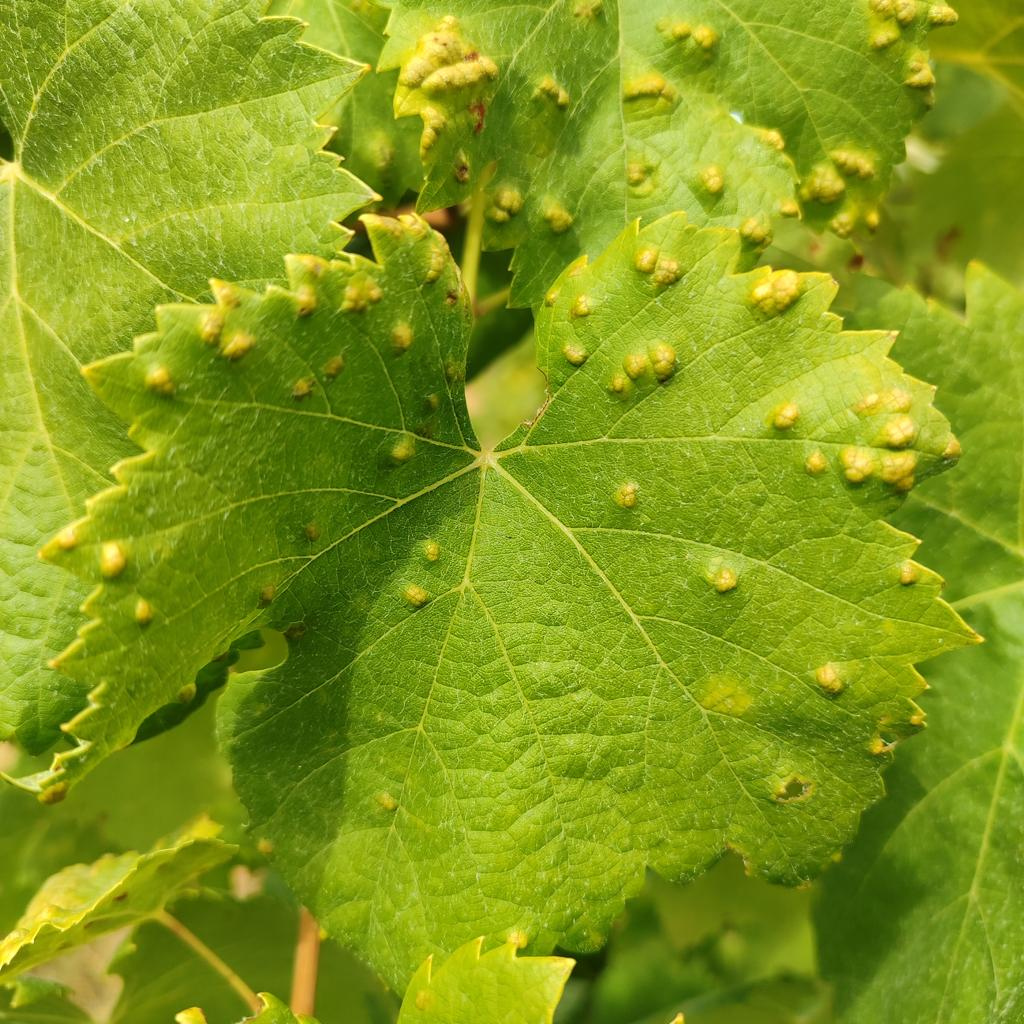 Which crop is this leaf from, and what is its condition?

grapevine, erineum mite
